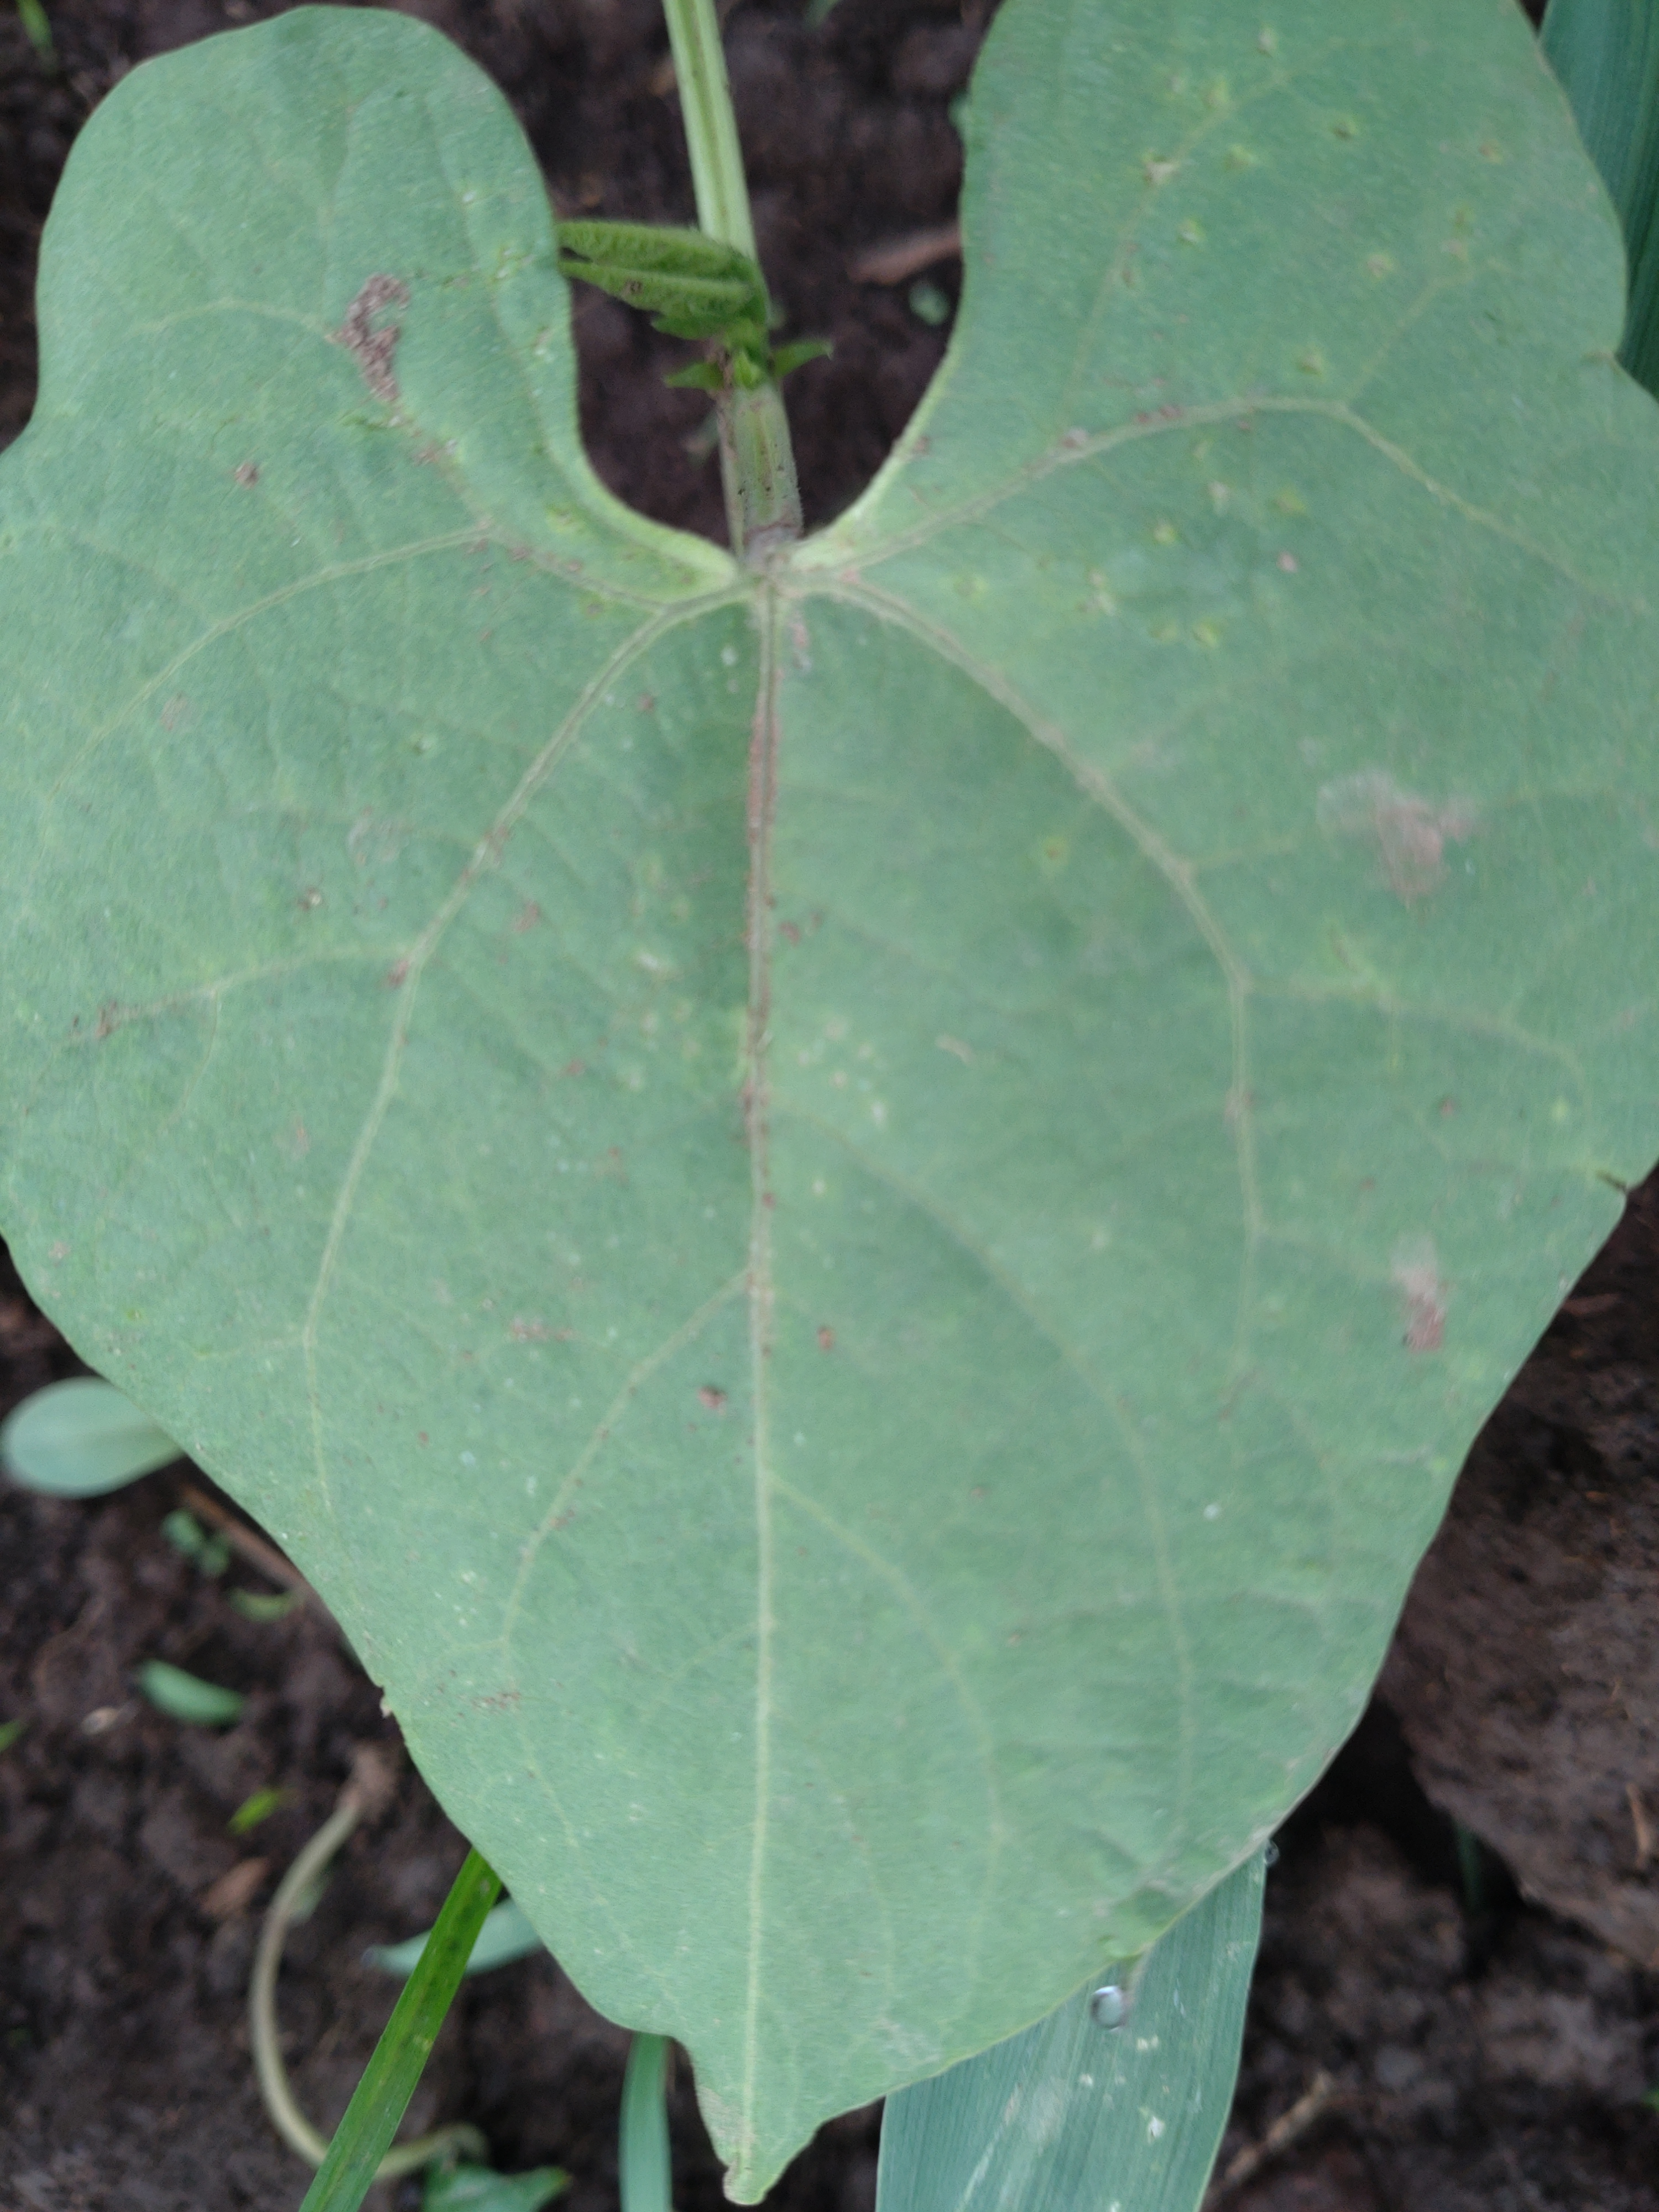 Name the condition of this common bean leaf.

healthy
